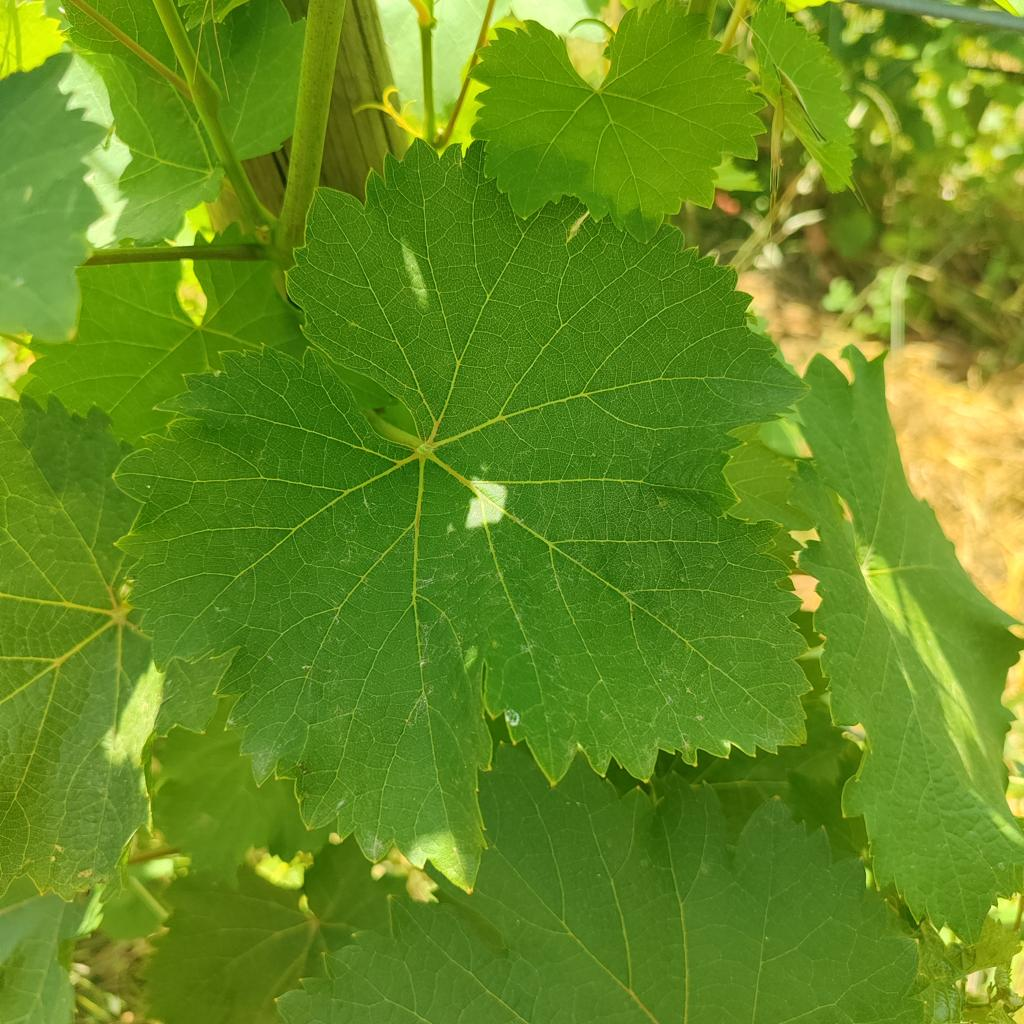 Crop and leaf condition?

grapevine, healthy
